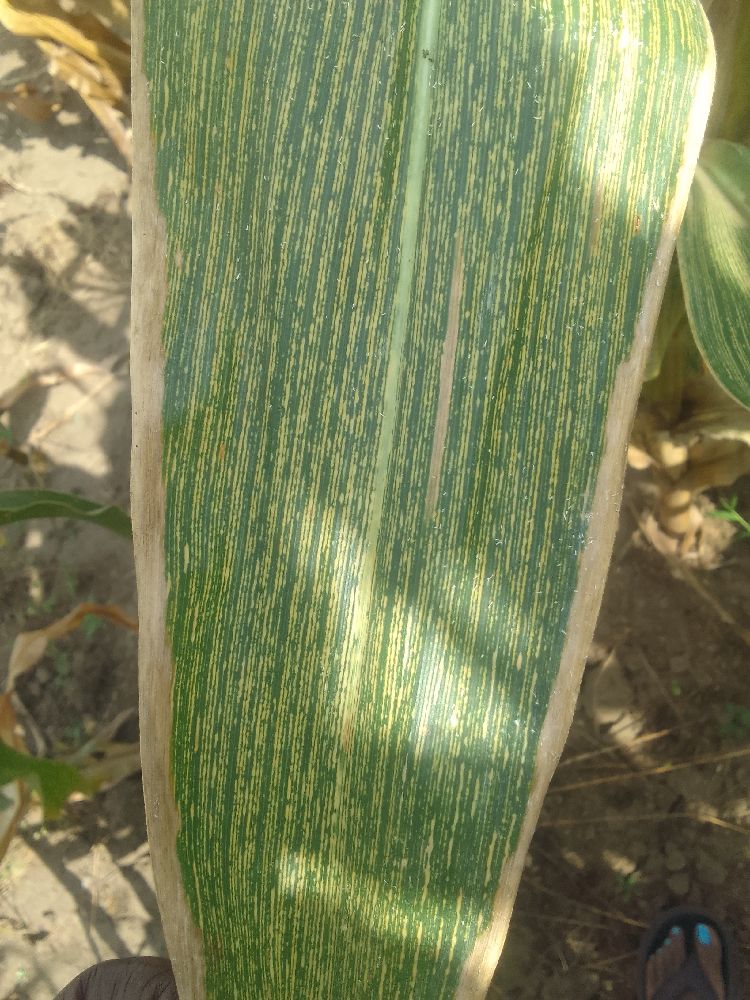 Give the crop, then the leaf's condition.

maize, maize streak virus
